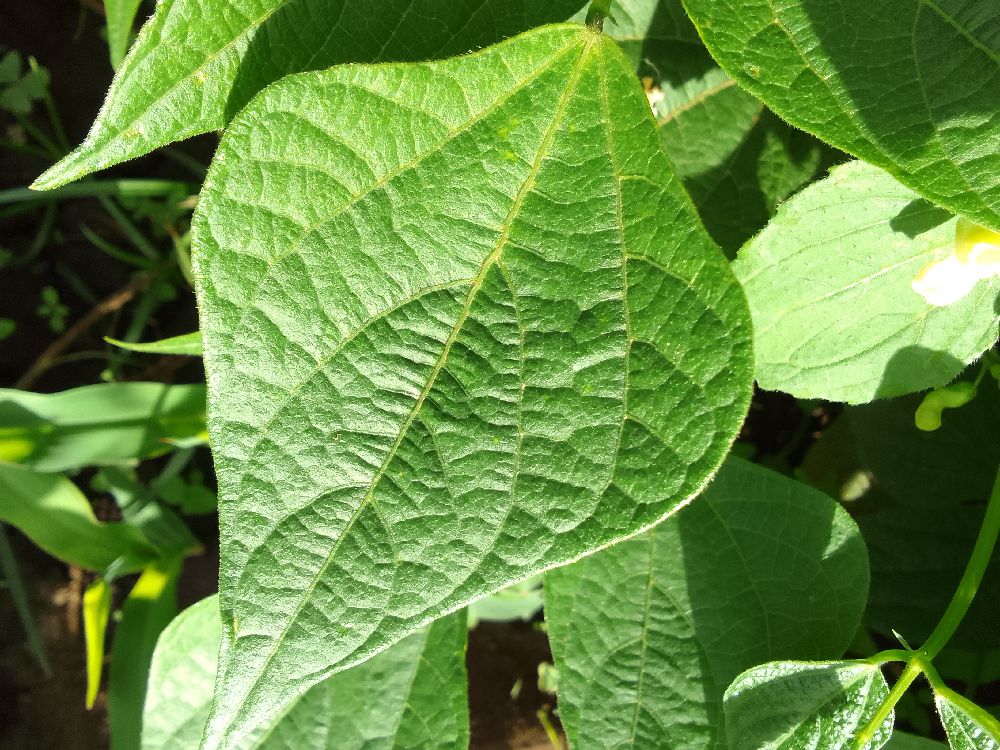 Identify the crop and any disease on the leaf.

common bean, healthy
